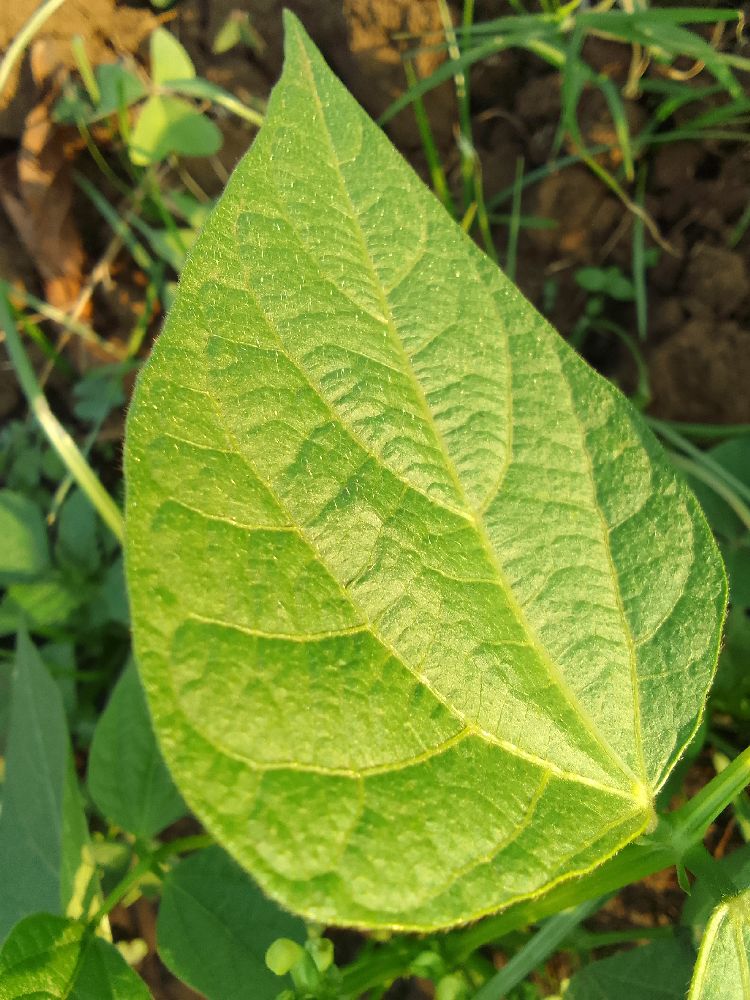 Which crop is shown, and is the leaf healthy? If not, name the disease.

common bean, healthy
